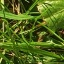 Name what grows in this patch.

structured weed
